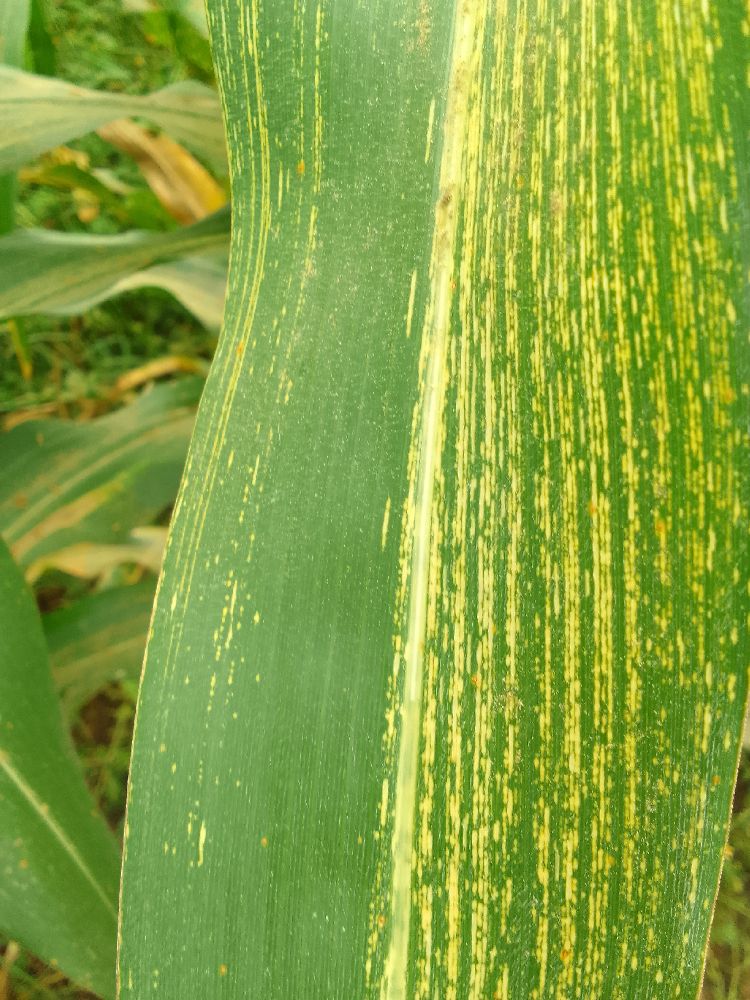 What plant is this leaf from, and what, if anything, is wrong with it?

maize, maize streak virus
